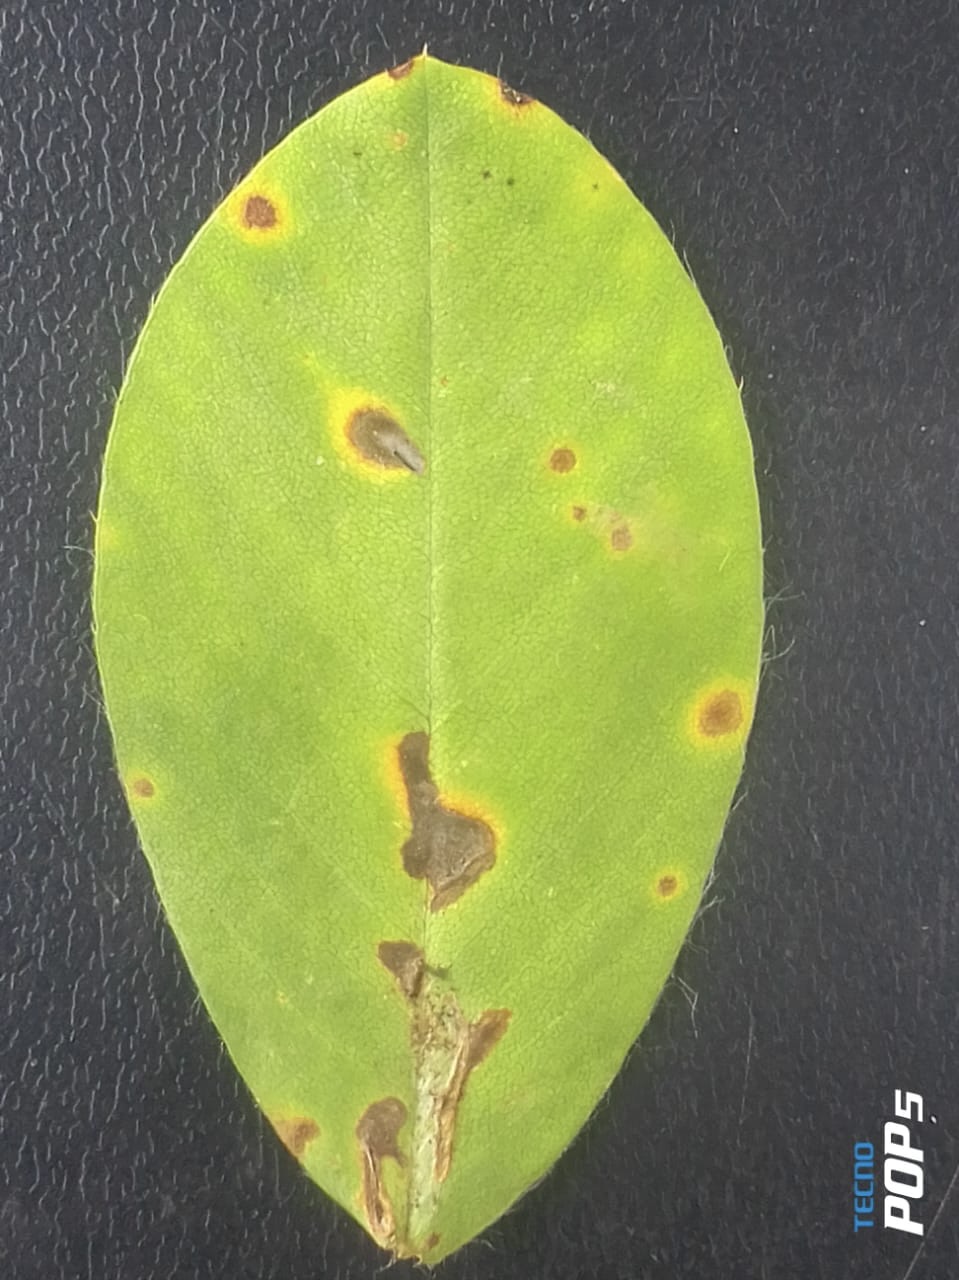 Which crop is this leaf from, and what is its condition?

peanut, passalora arachidicola
